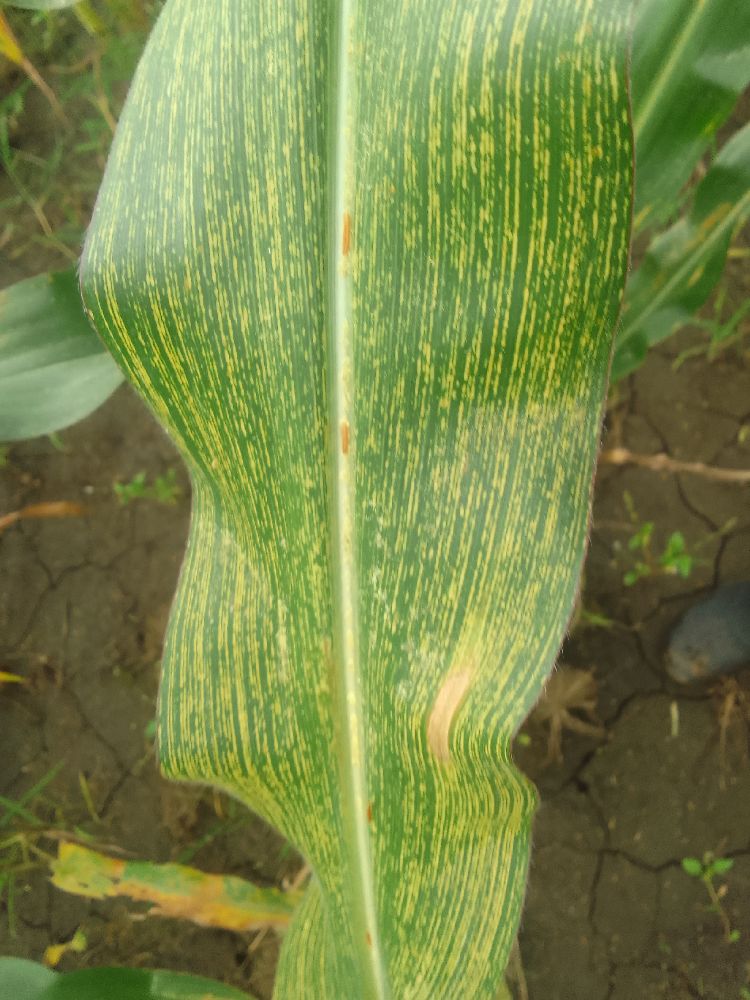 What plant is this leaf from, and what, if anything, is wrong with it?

maize, maize streak virus
